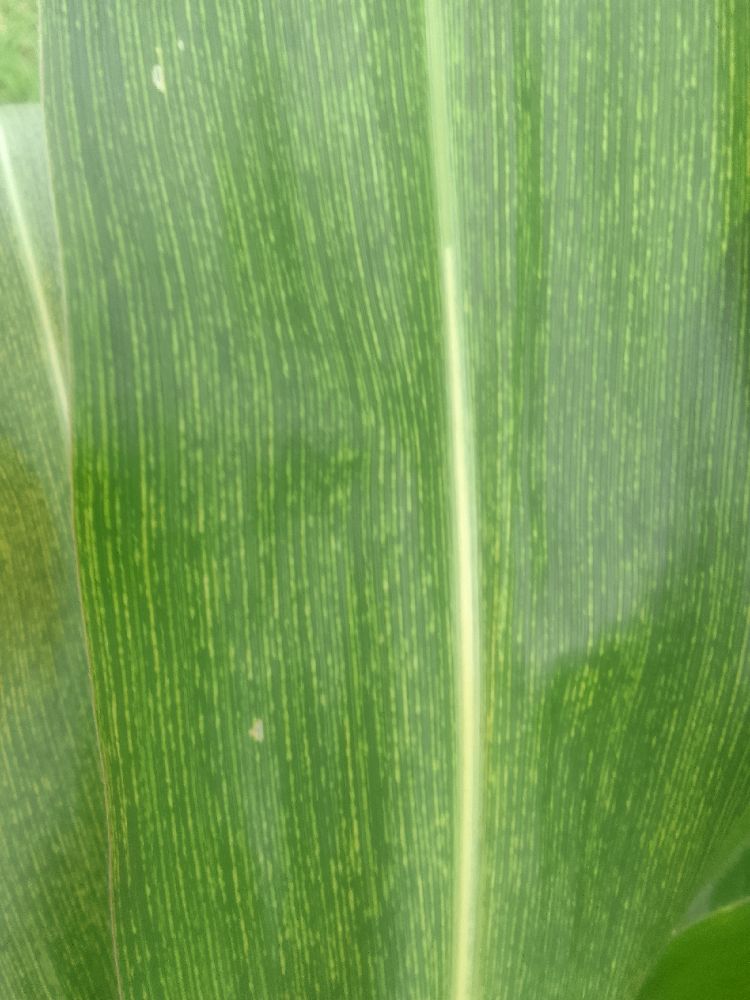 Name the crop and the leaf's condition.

maize, maize streak virus
